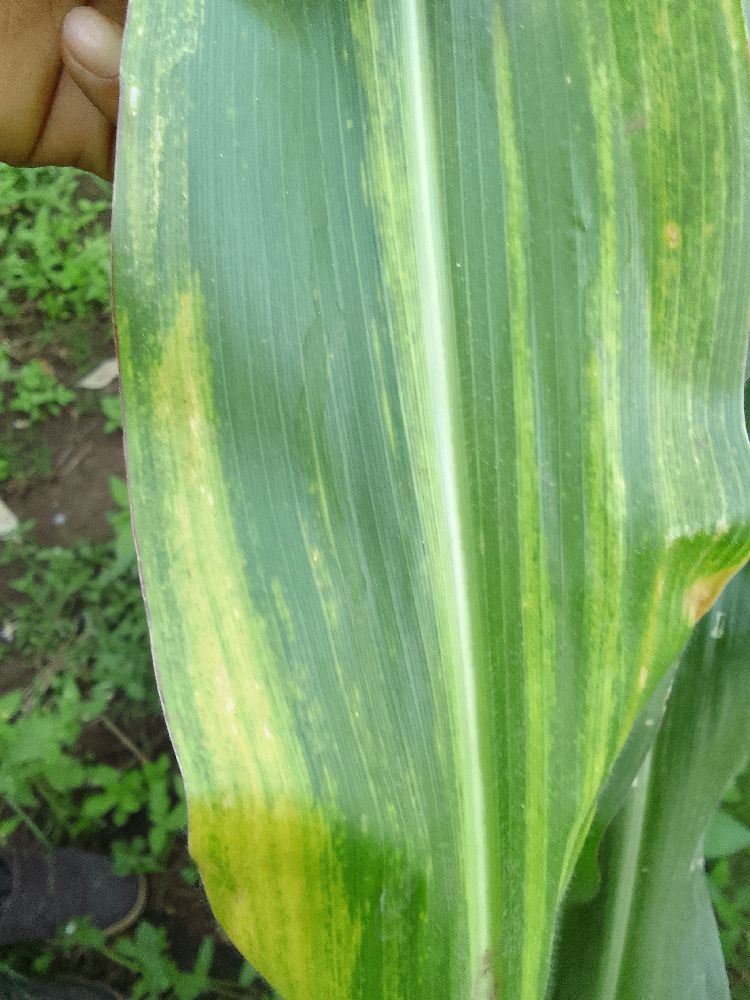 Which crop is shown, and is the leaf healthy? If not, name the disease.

maize, maize lethal necrosis
